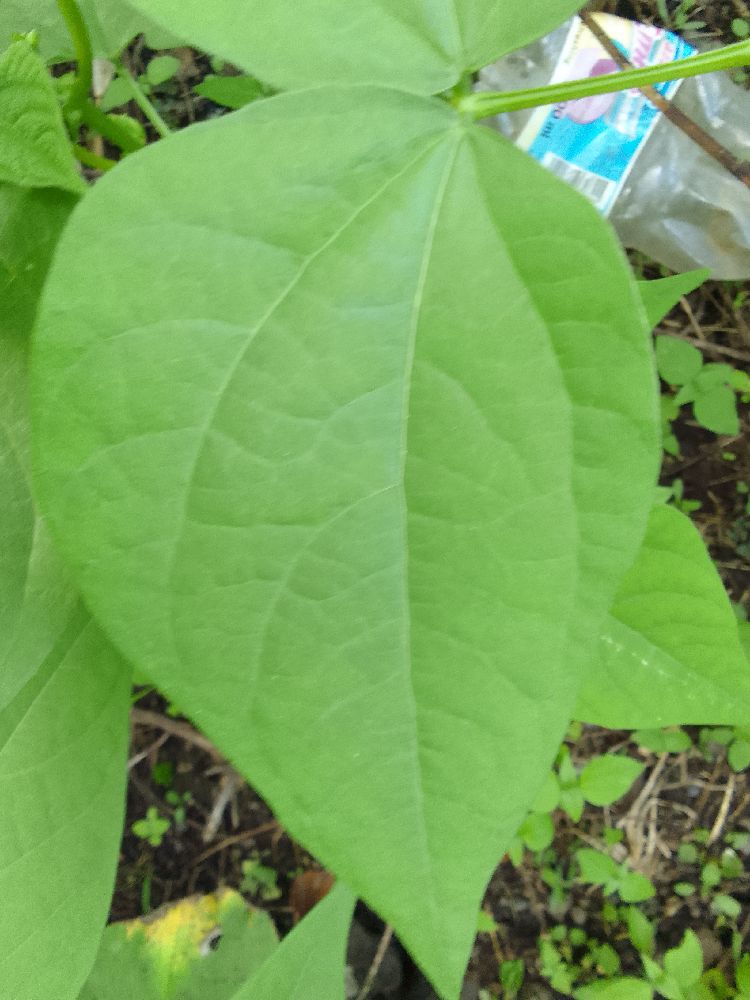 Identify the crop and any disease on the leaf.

common bean, healthy
